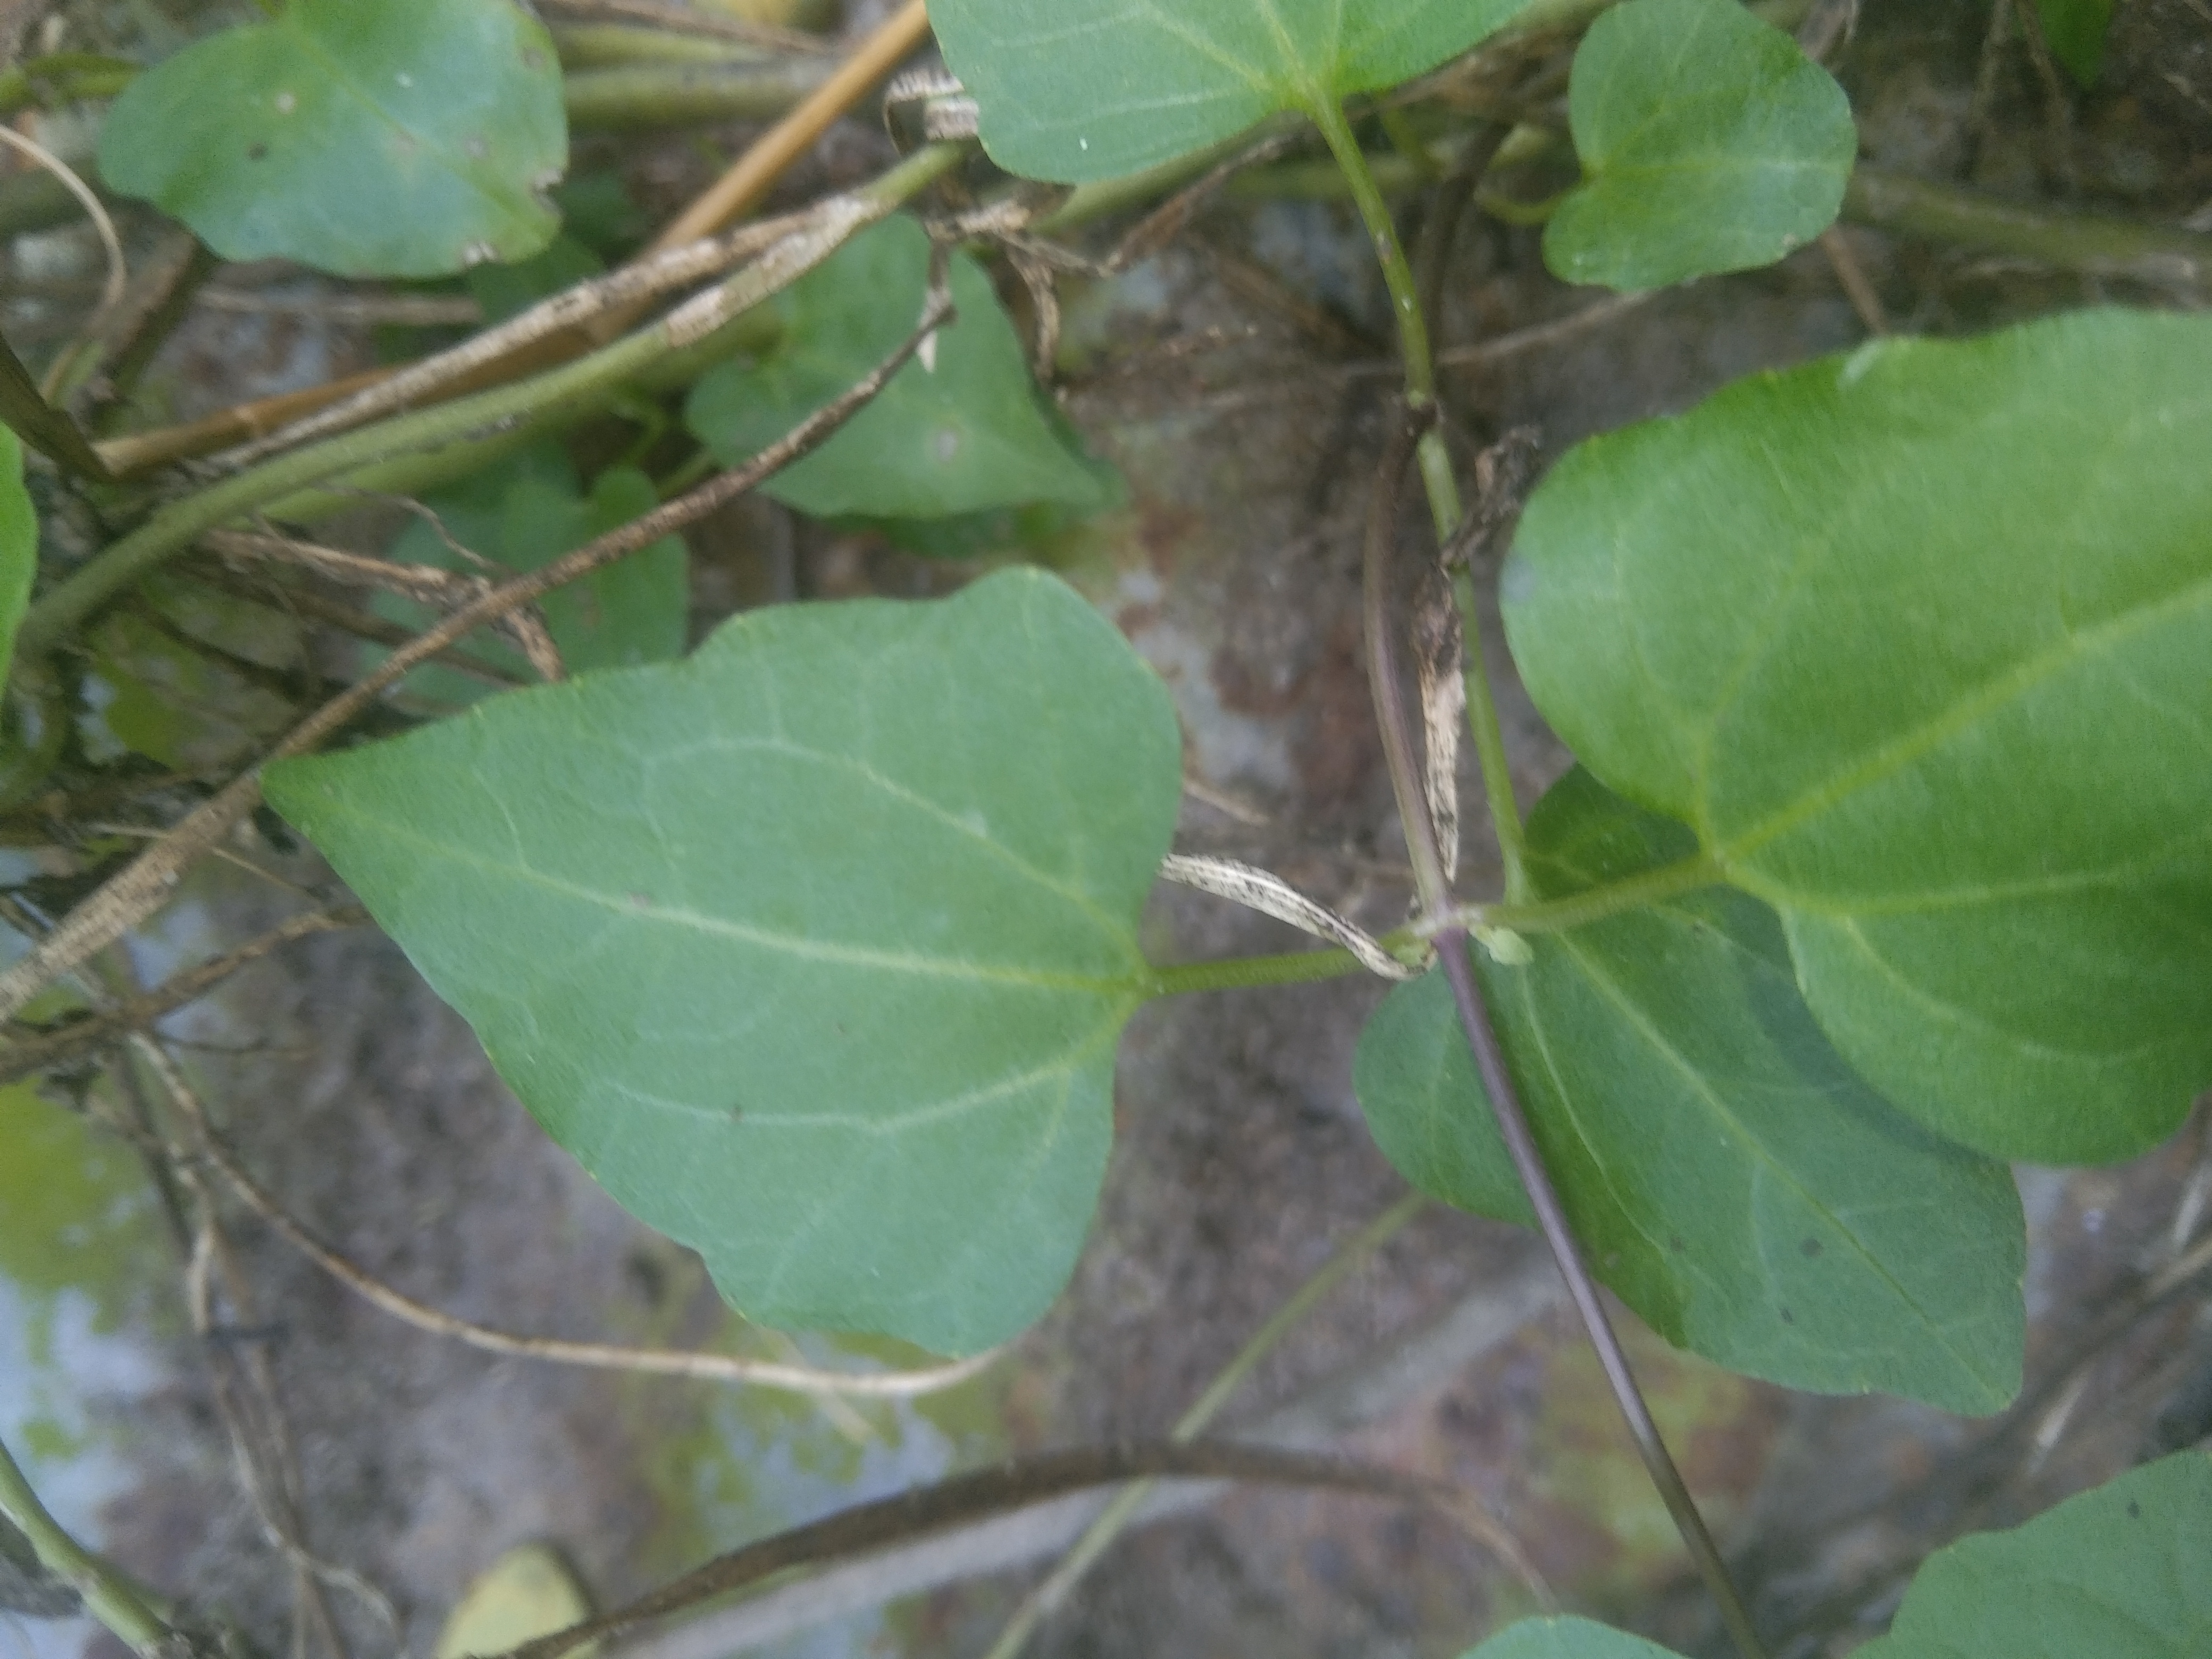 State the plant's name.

bitter vine
